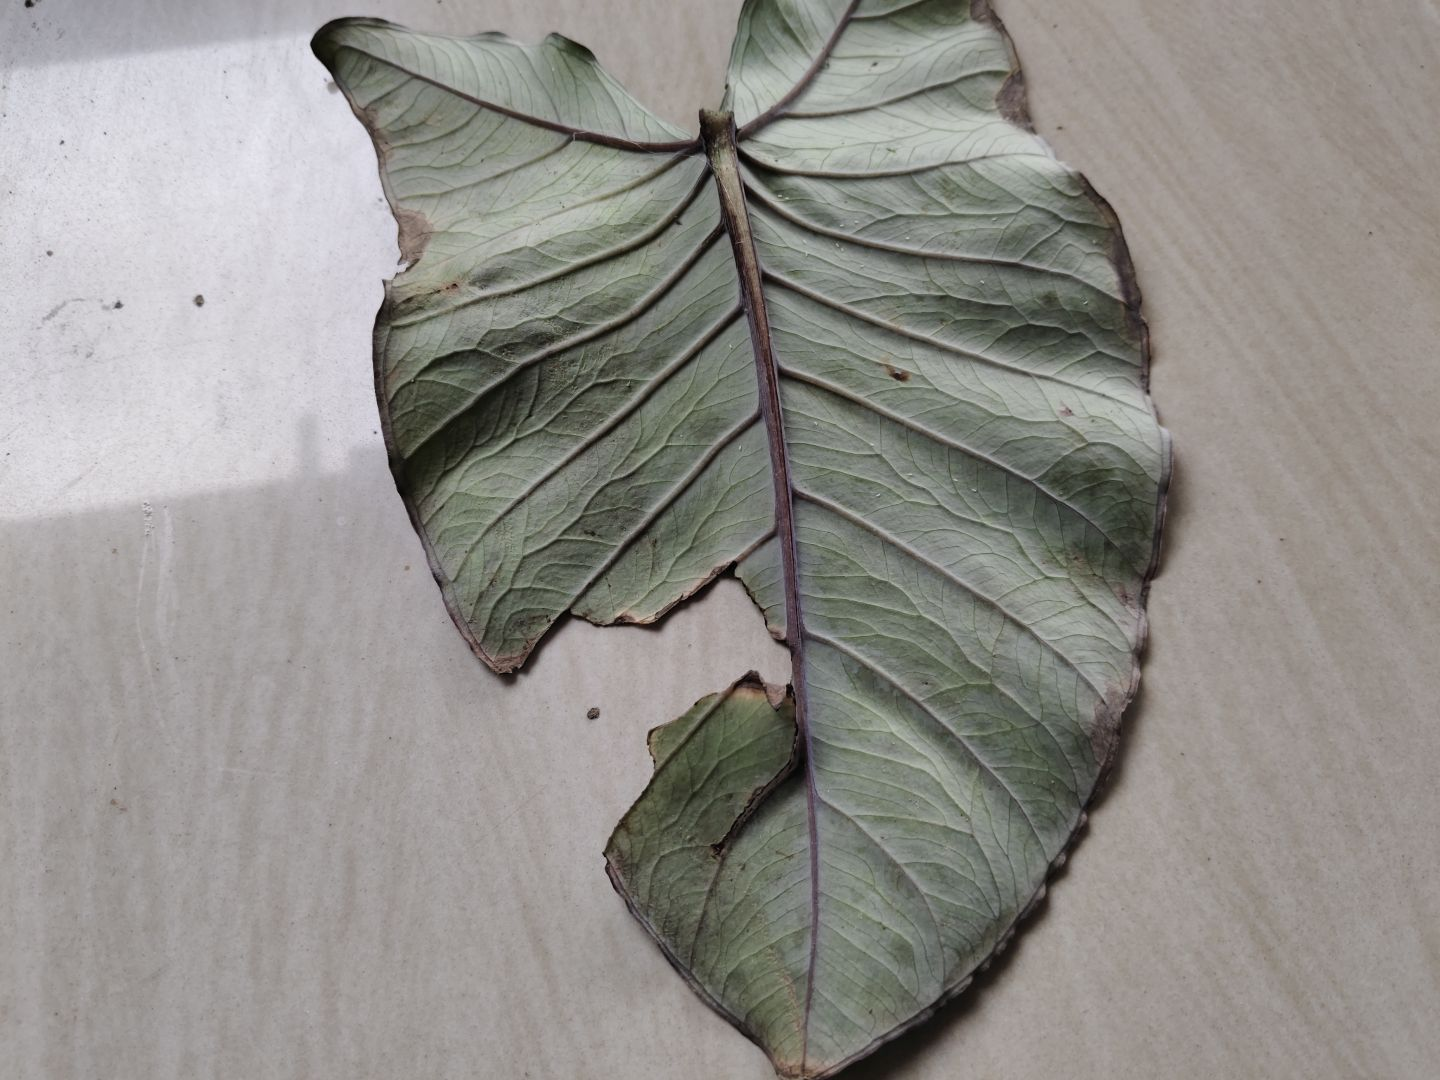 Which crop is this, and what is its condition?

taro, leaf blight
